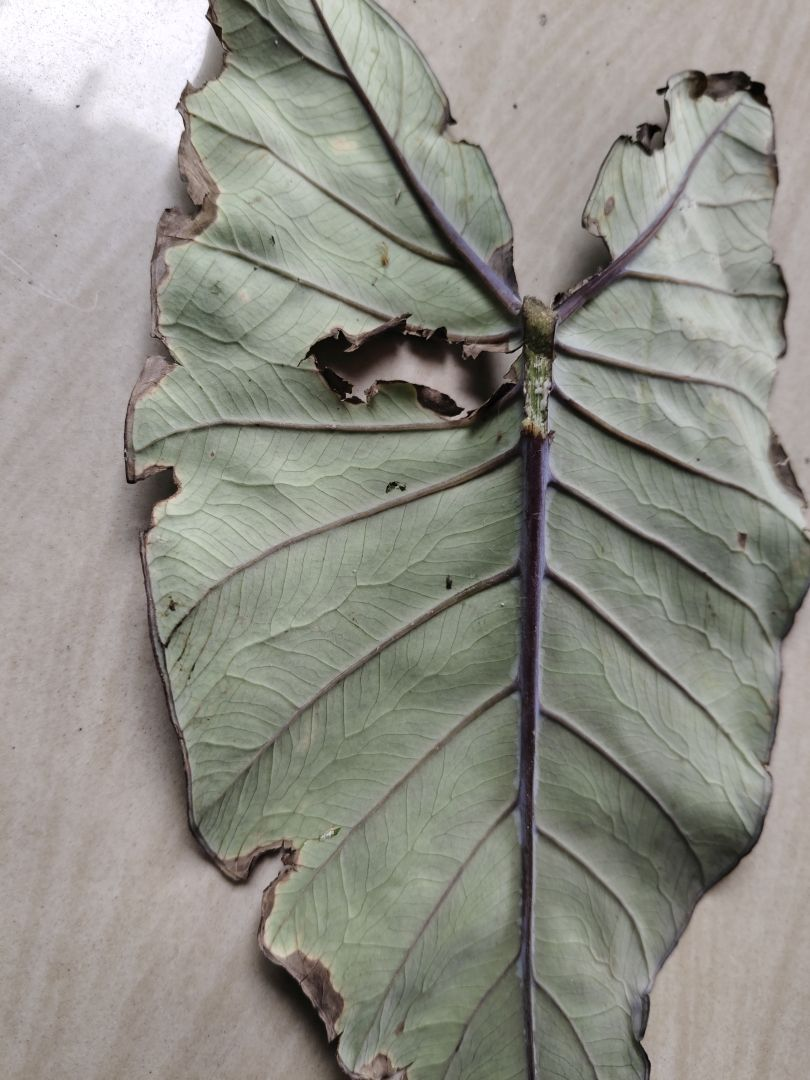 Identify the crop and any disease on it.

taro, leaf blight
